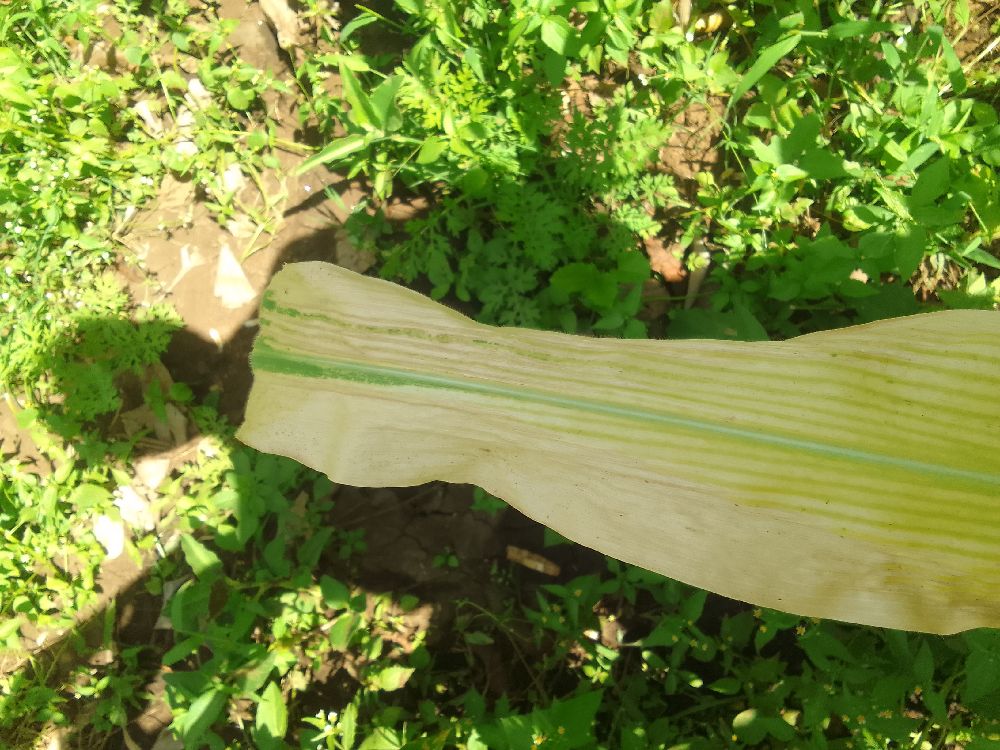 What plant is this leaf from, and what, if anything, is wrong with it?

maize, maize lethal necrosis
